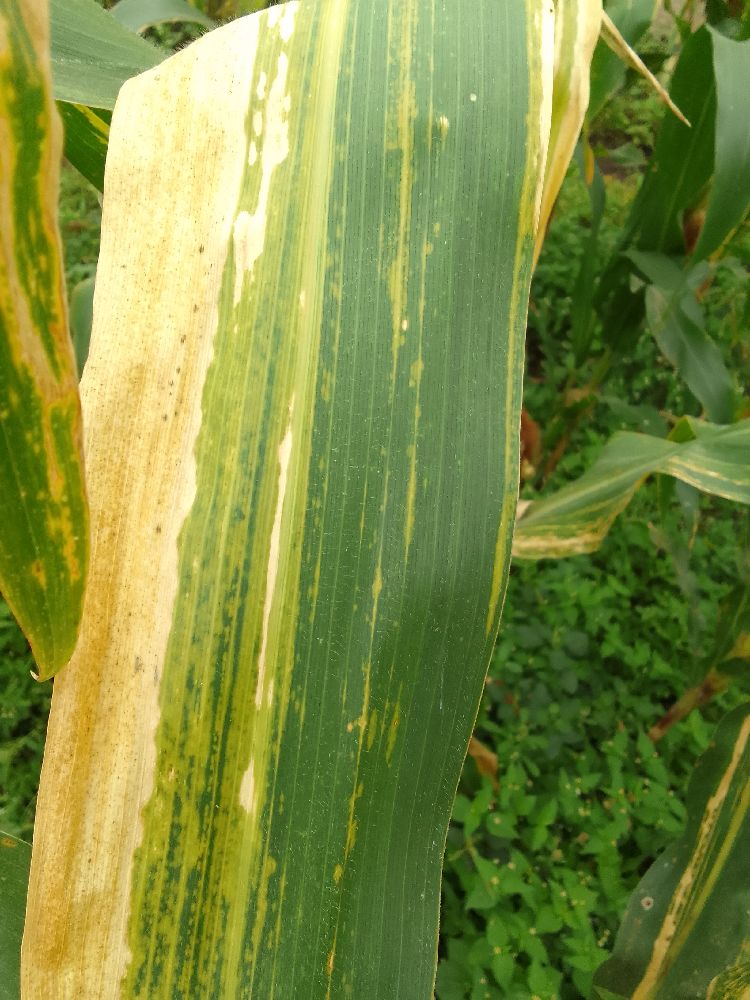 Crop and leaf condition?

maize, maize lethal necrosis
